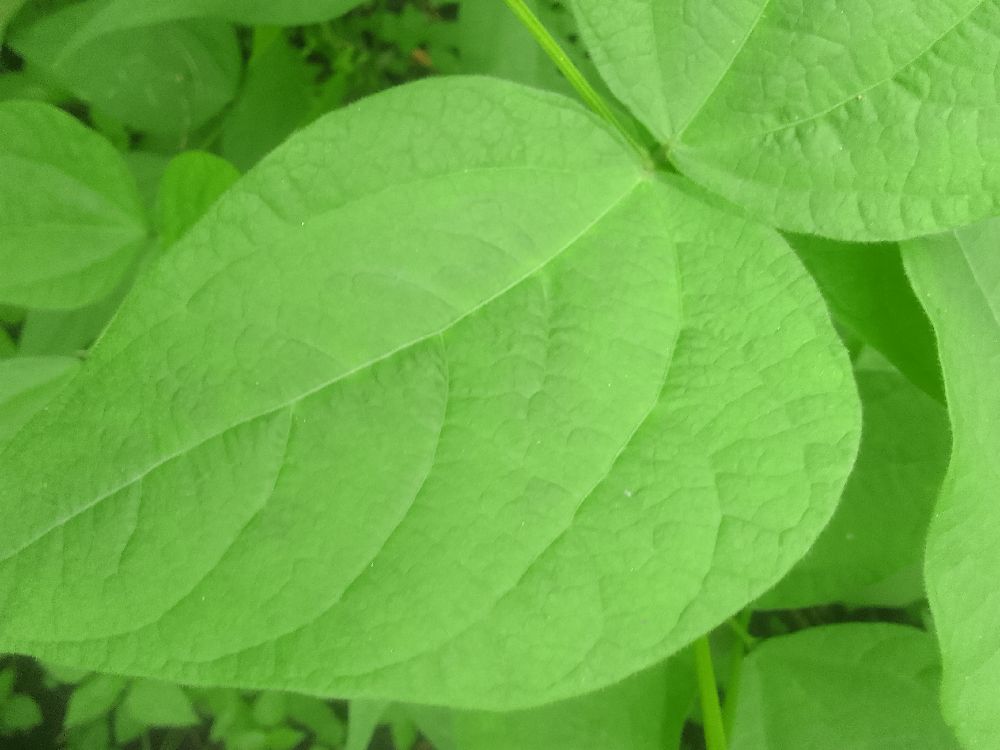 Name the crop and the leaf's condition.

common bean, healthy
